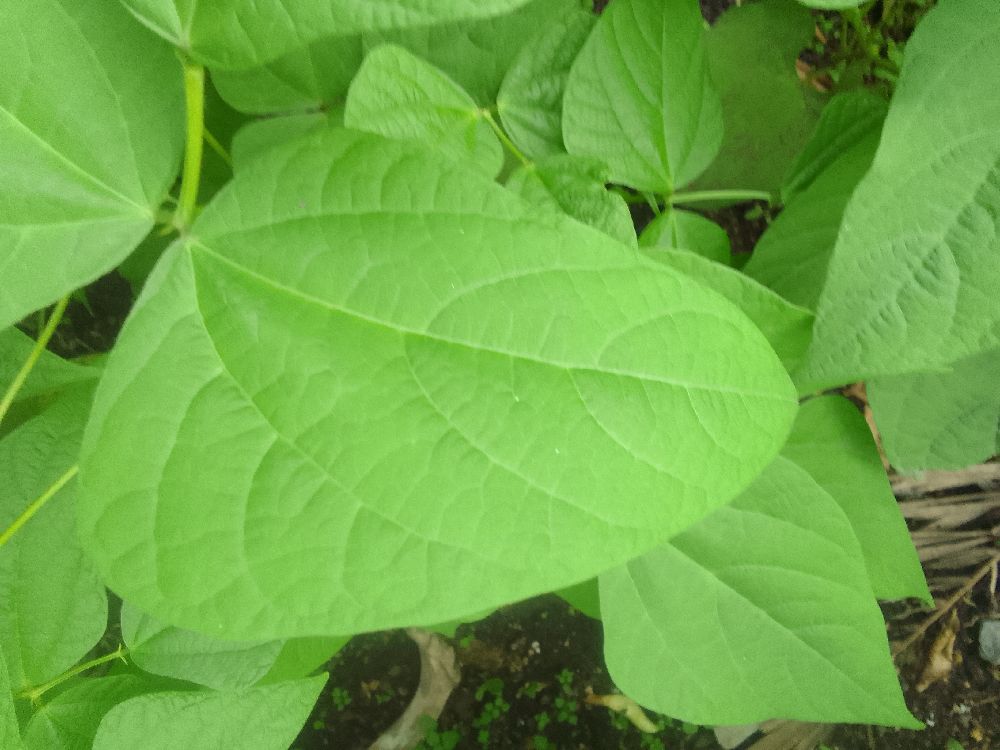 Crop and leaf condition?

common bean, healthy
